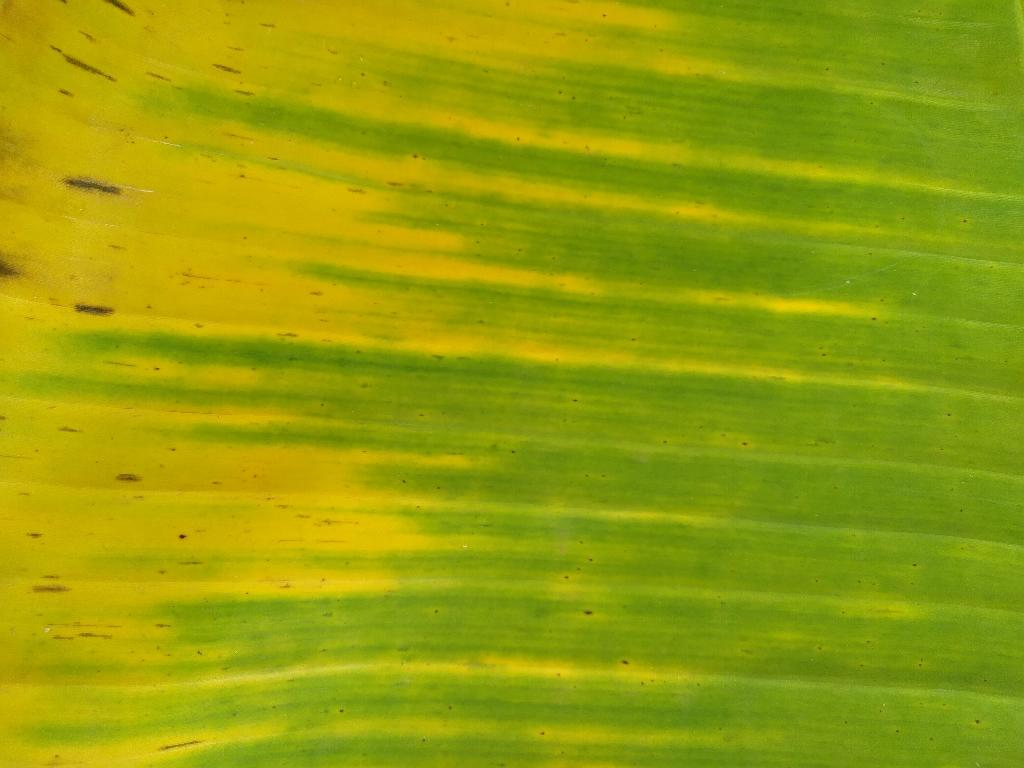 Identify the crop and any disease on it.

banana, fusarium wilt race 1
